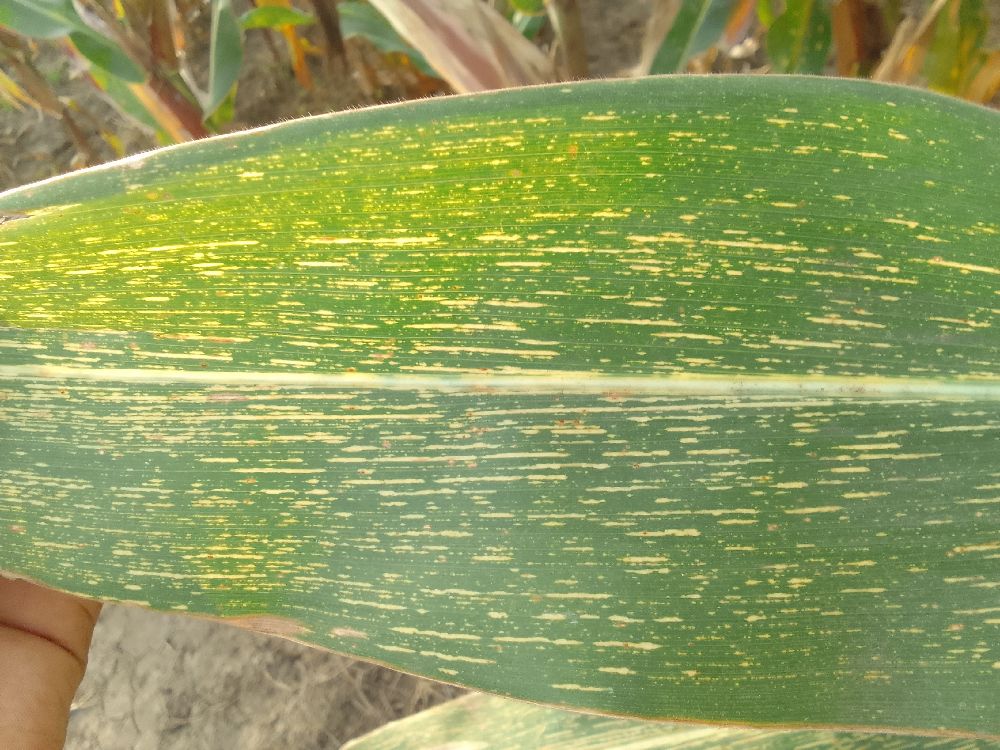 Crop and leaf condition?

maize, maize streak virus
